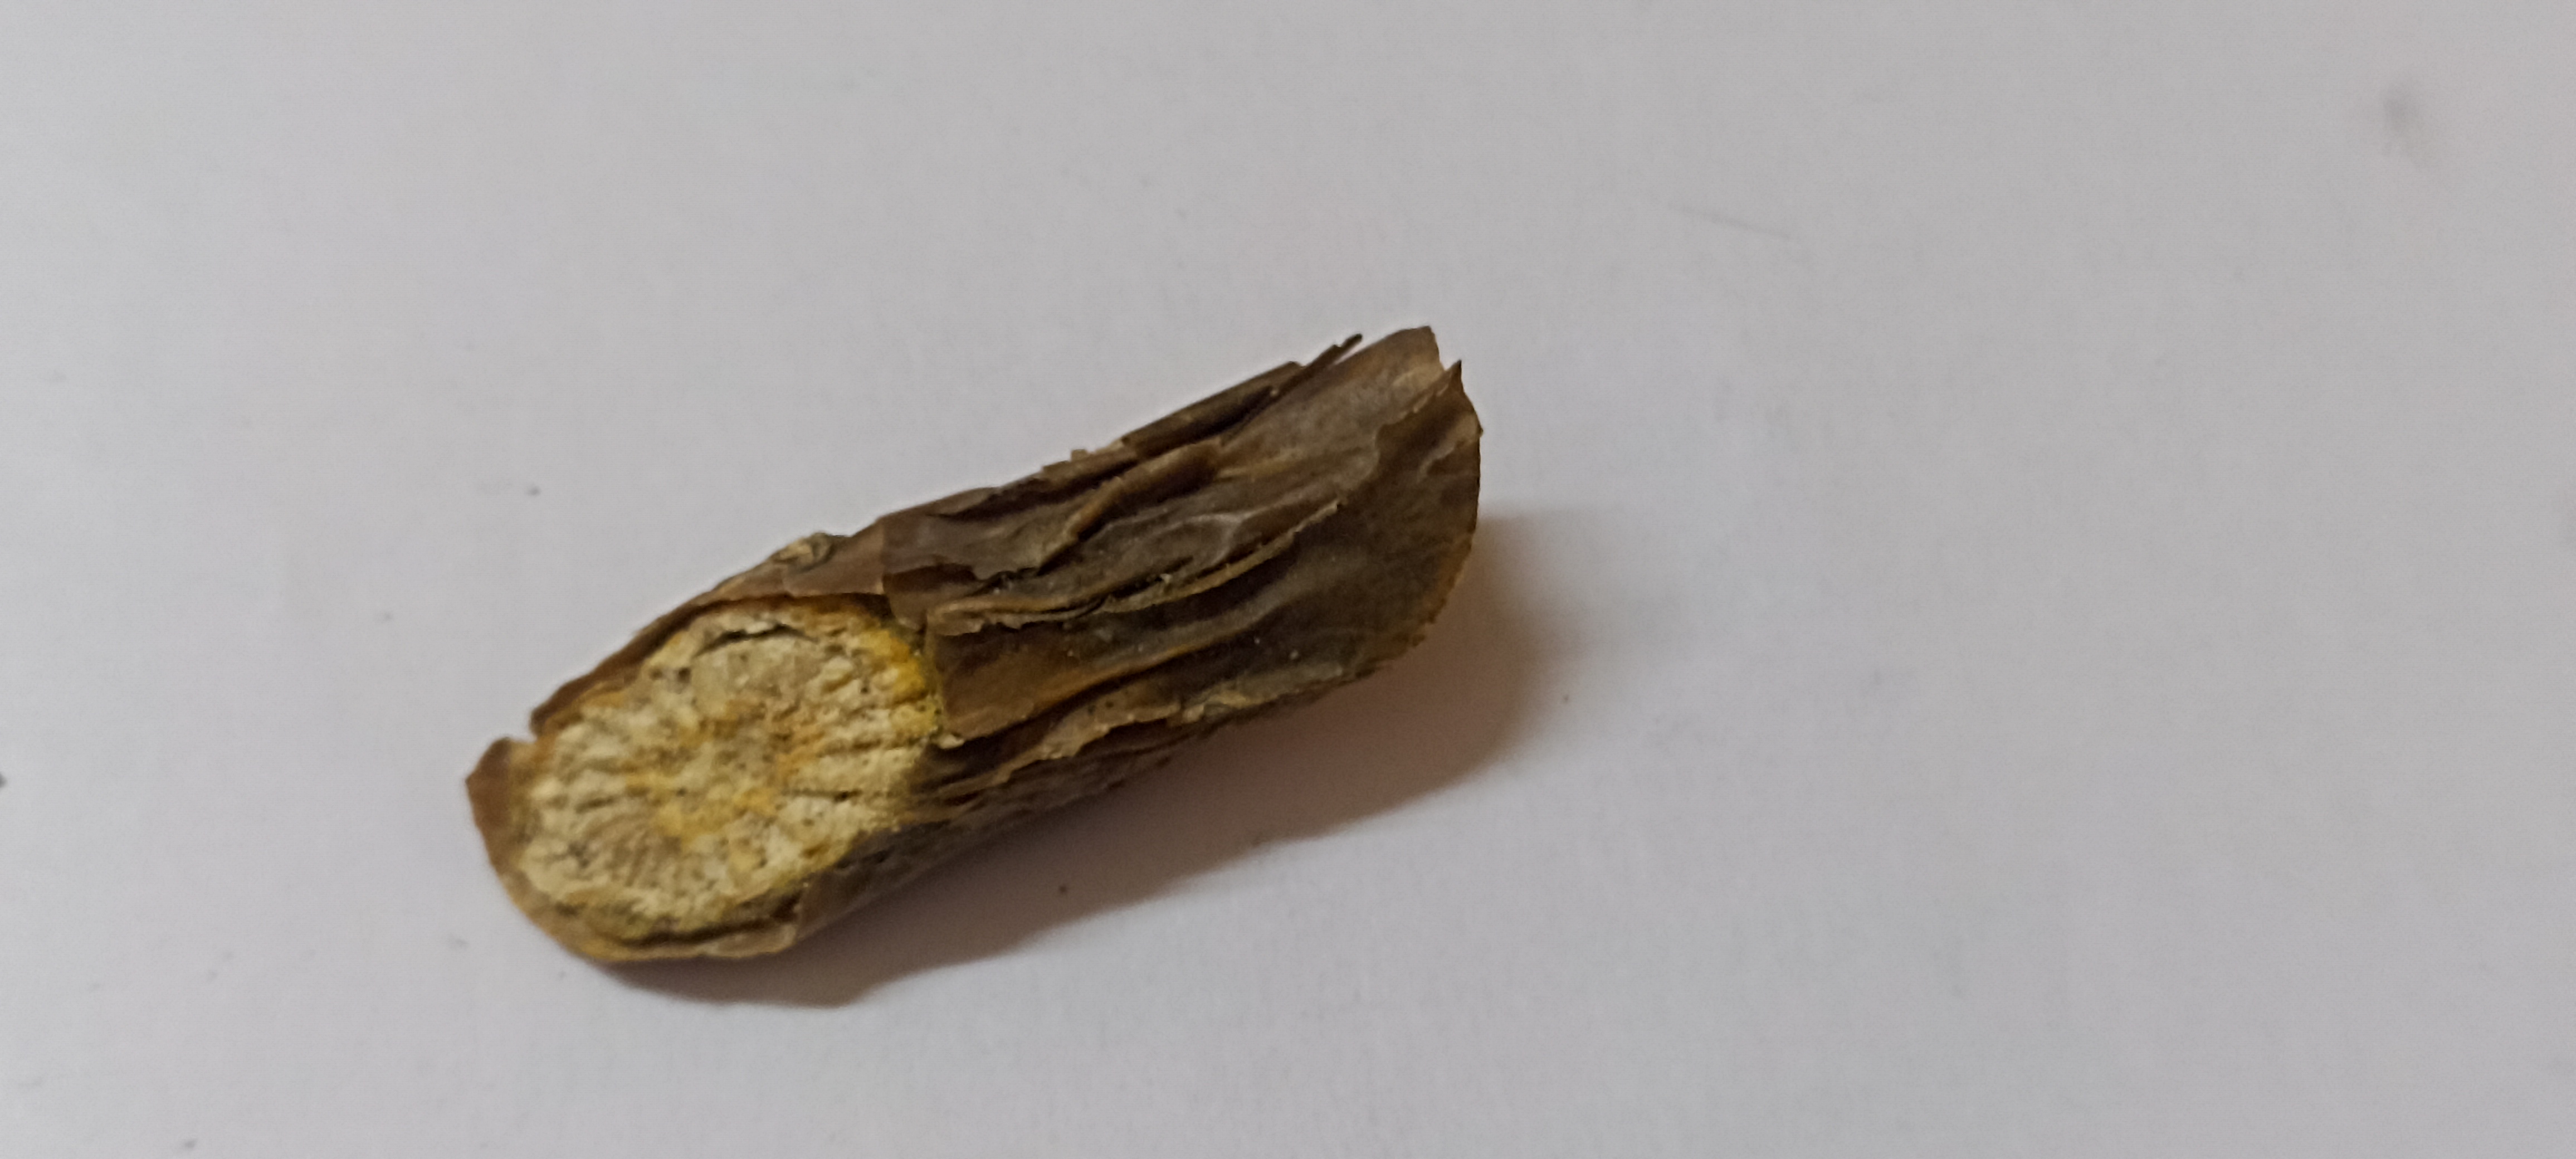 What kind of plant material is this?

gulvel
